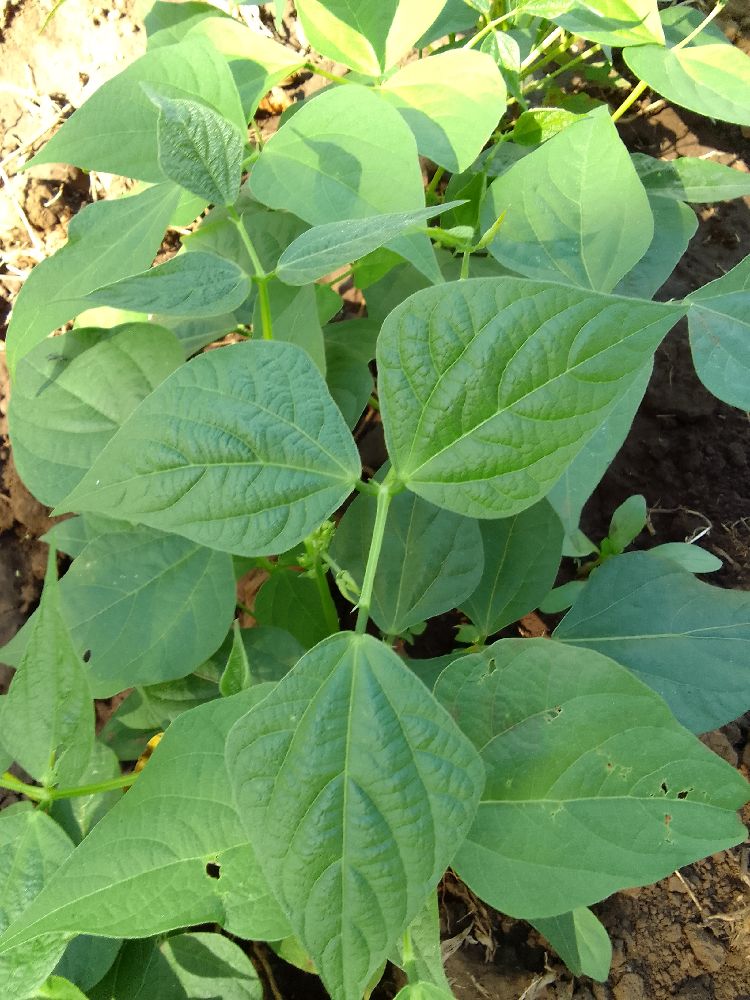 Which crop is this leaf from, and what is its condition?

common bean, healthy
